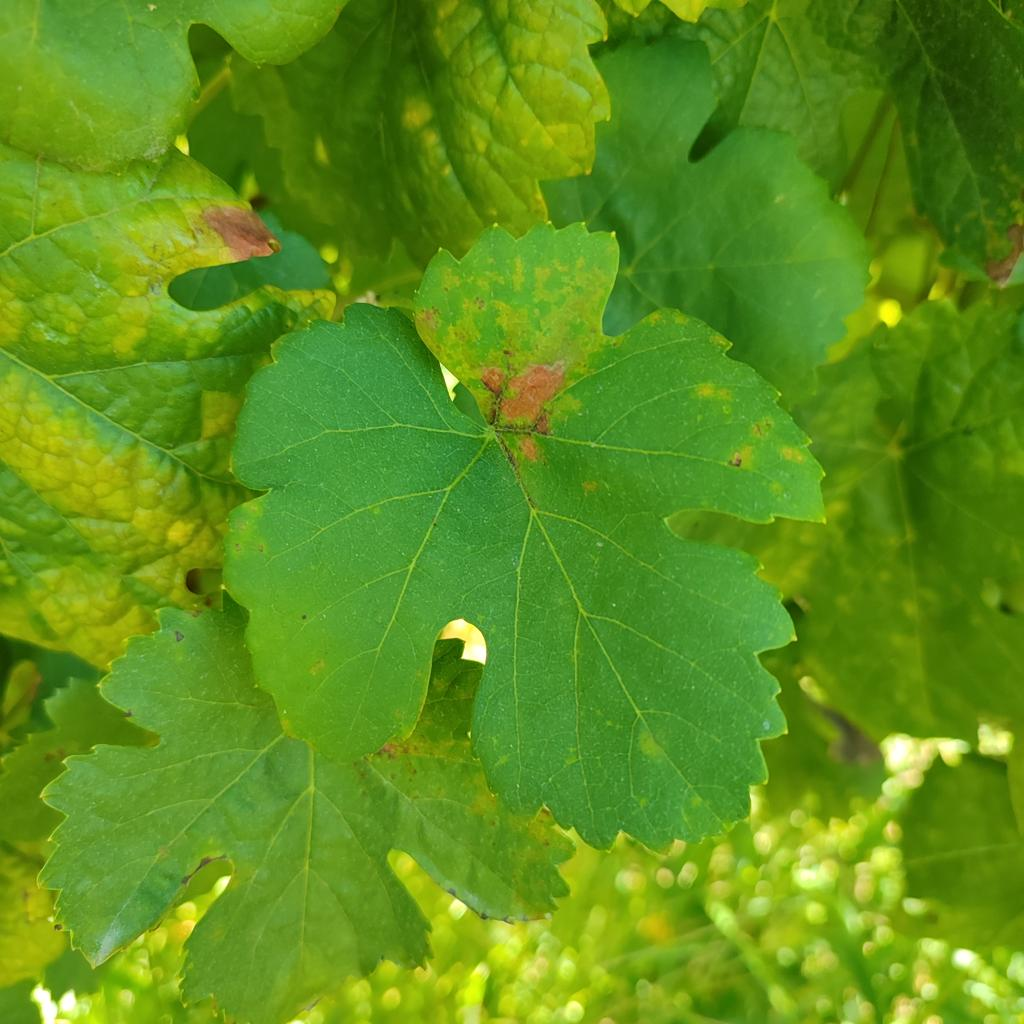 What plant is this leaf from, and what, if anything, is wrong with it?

grapevine, downy mildew
